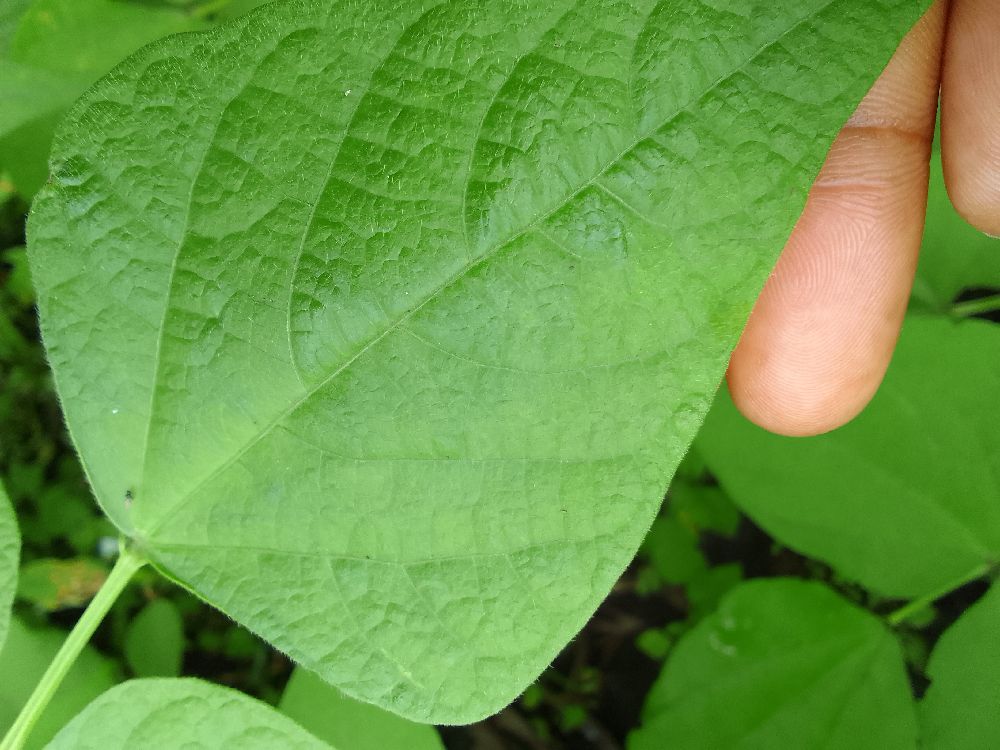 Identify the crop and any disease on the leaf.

common bean, healthy
